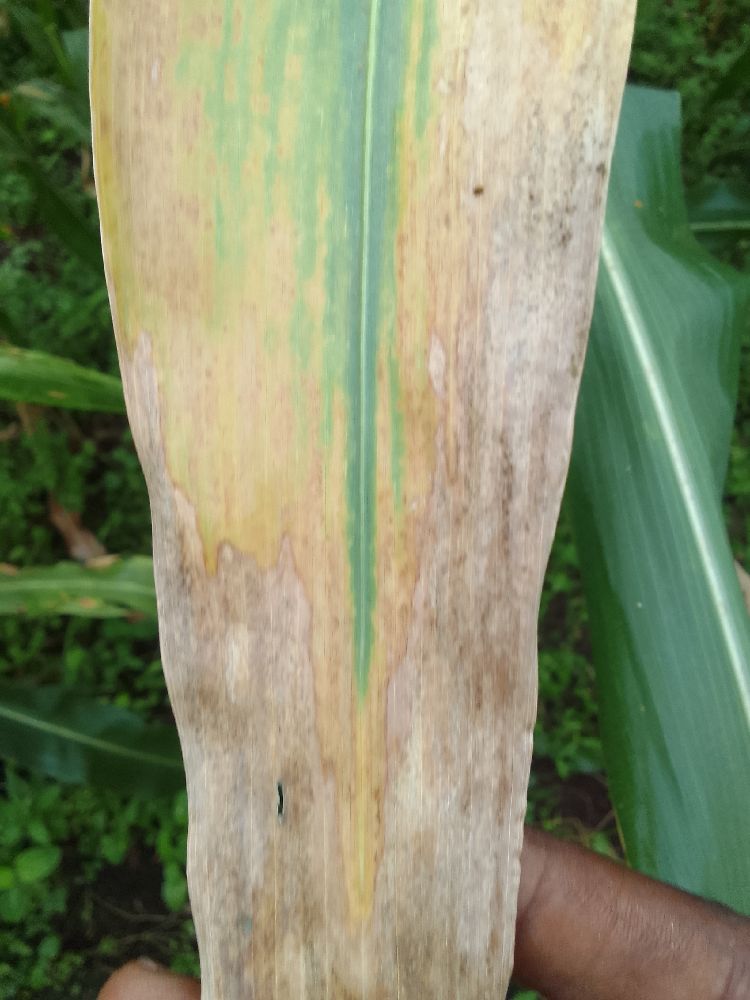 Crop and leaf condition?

maize, maize lethal necrosis
